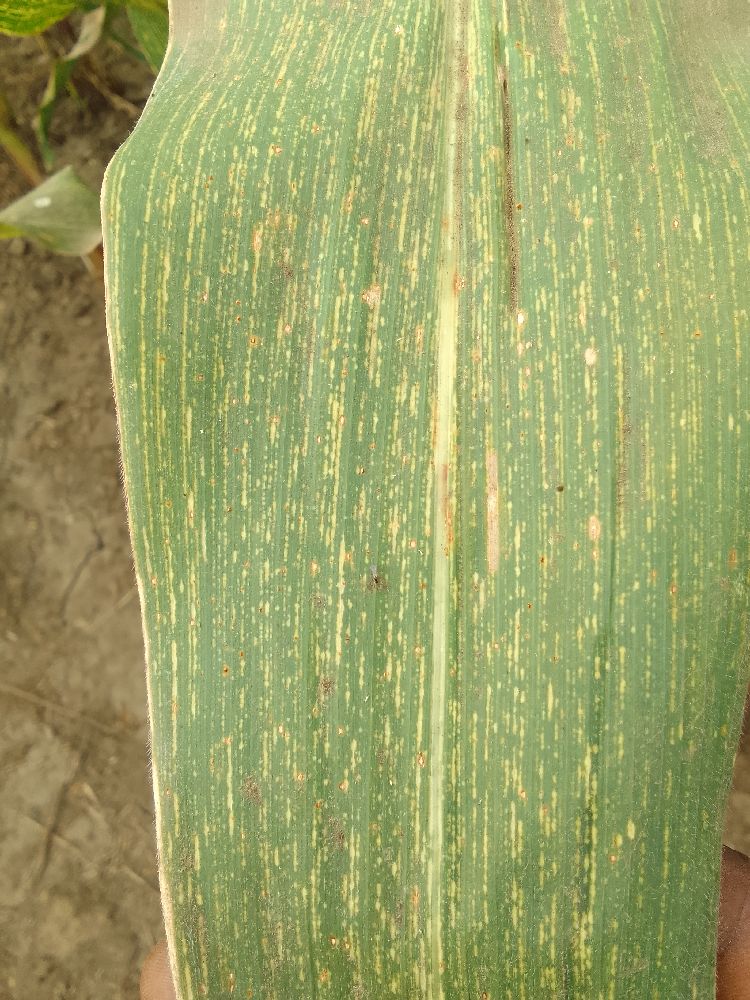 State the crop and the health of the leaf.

maize, maize streak virus
